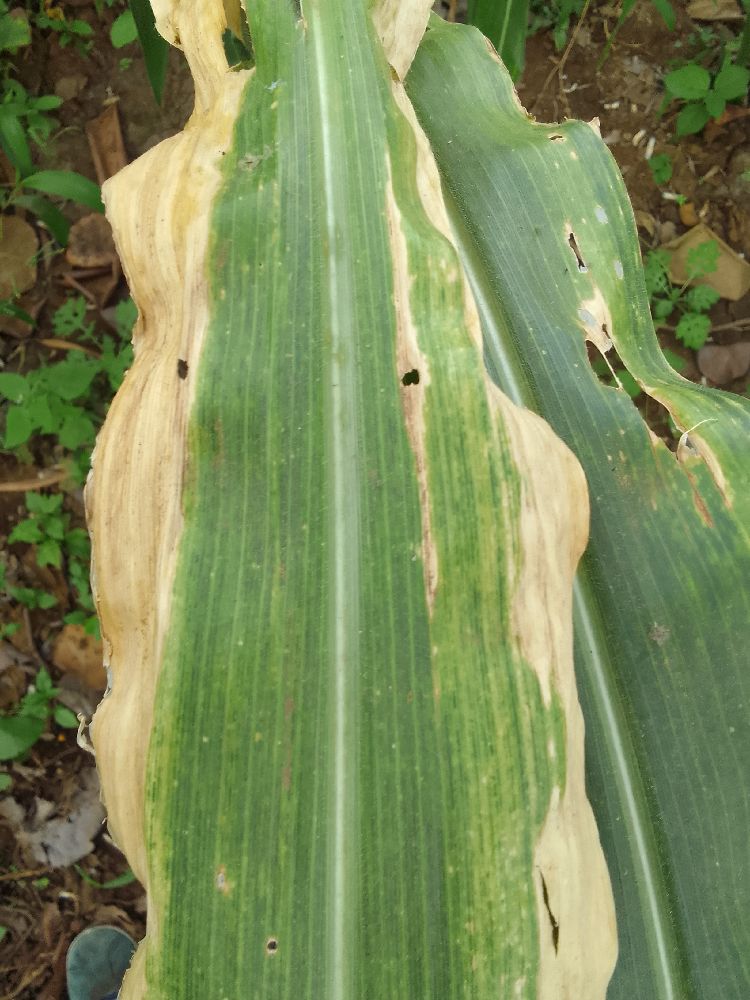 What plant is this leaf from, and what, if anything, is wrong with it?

maize, maize lethal necrosis
